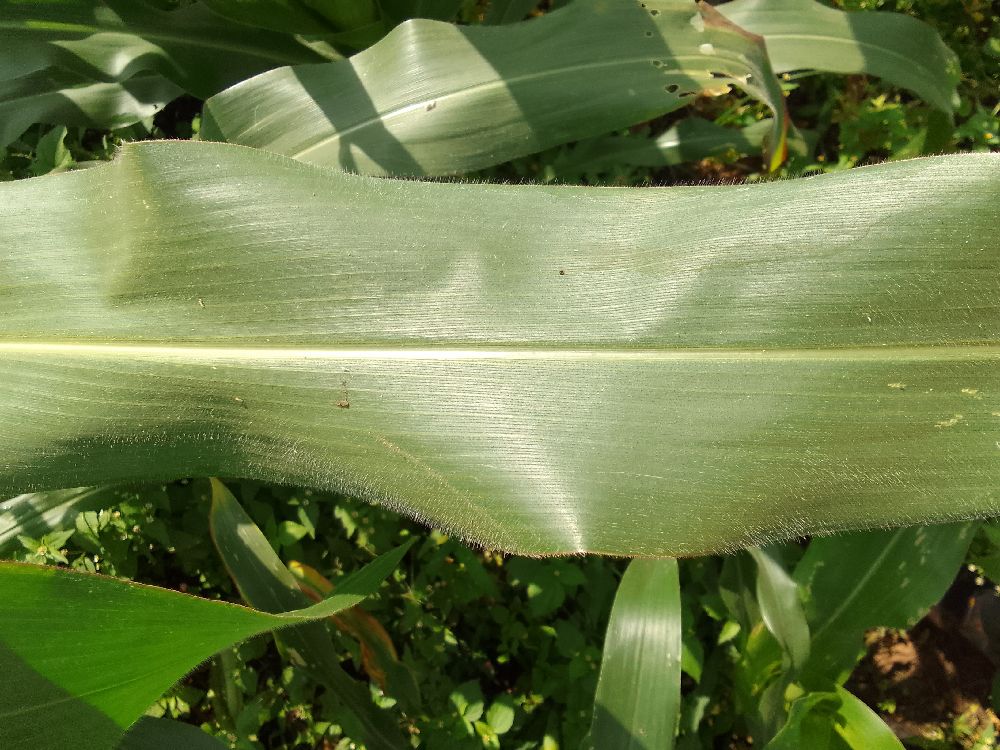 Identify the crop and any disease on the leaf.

maize, healthy
